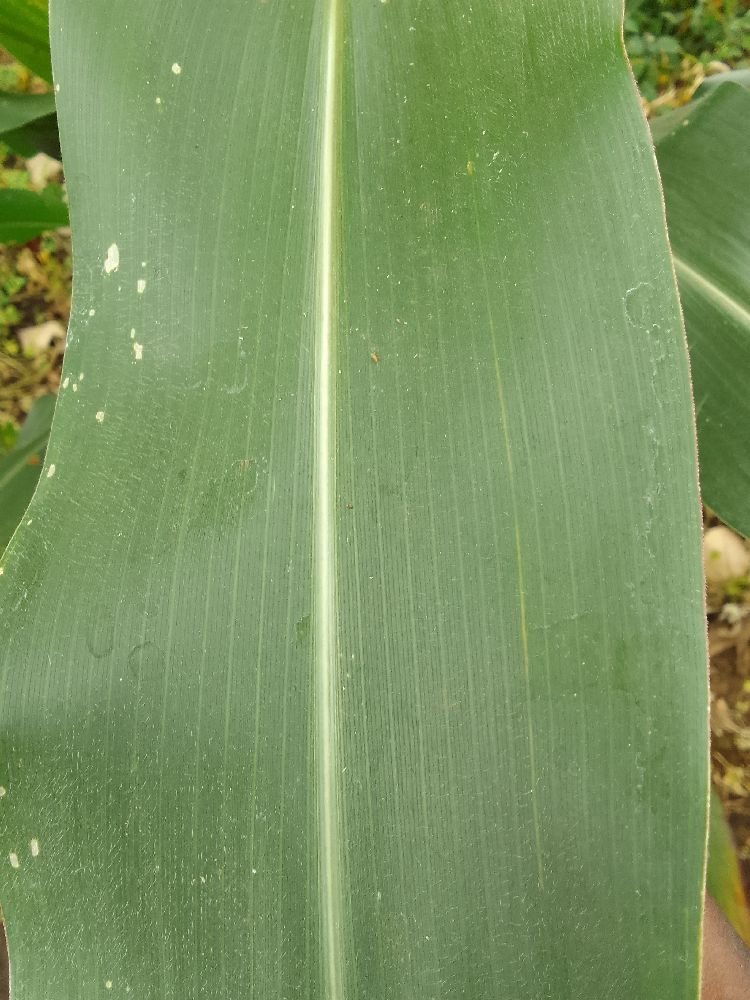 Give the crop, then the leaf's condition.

maize, healthy
